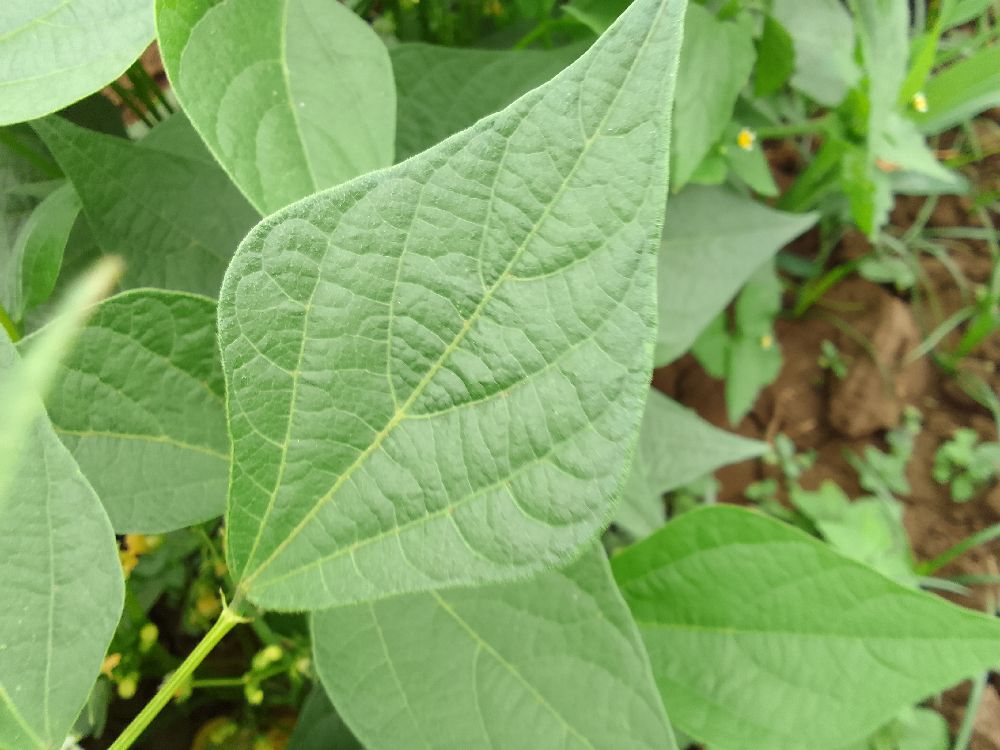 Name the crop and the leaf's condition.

common bean, healthy
